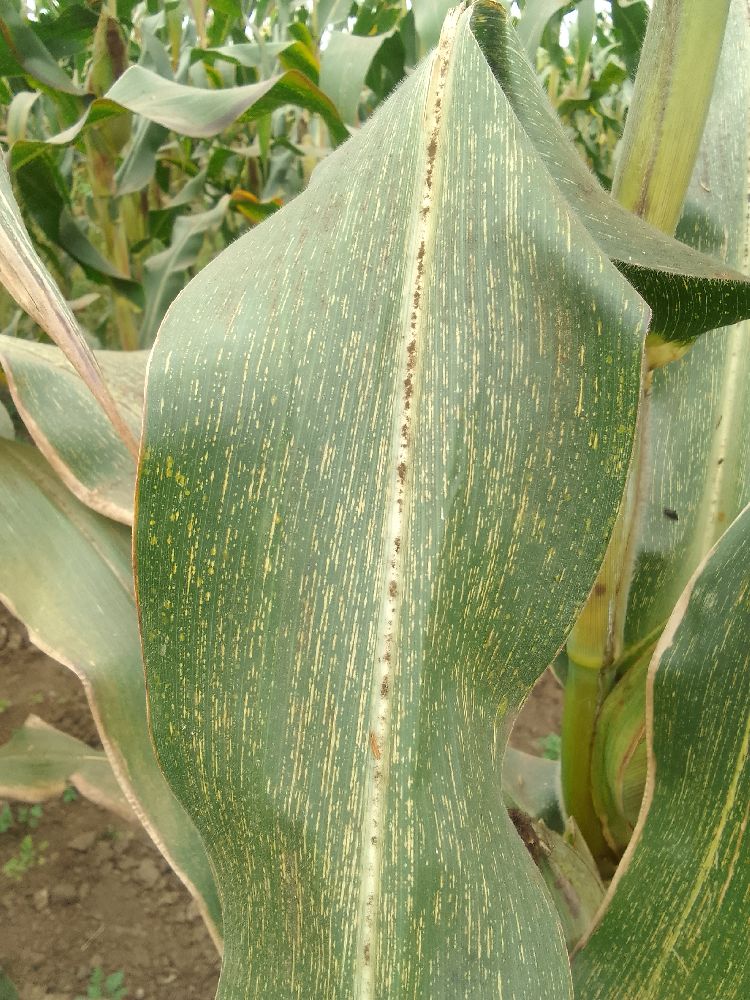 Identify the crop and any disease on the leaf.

maize, maize streak virus
